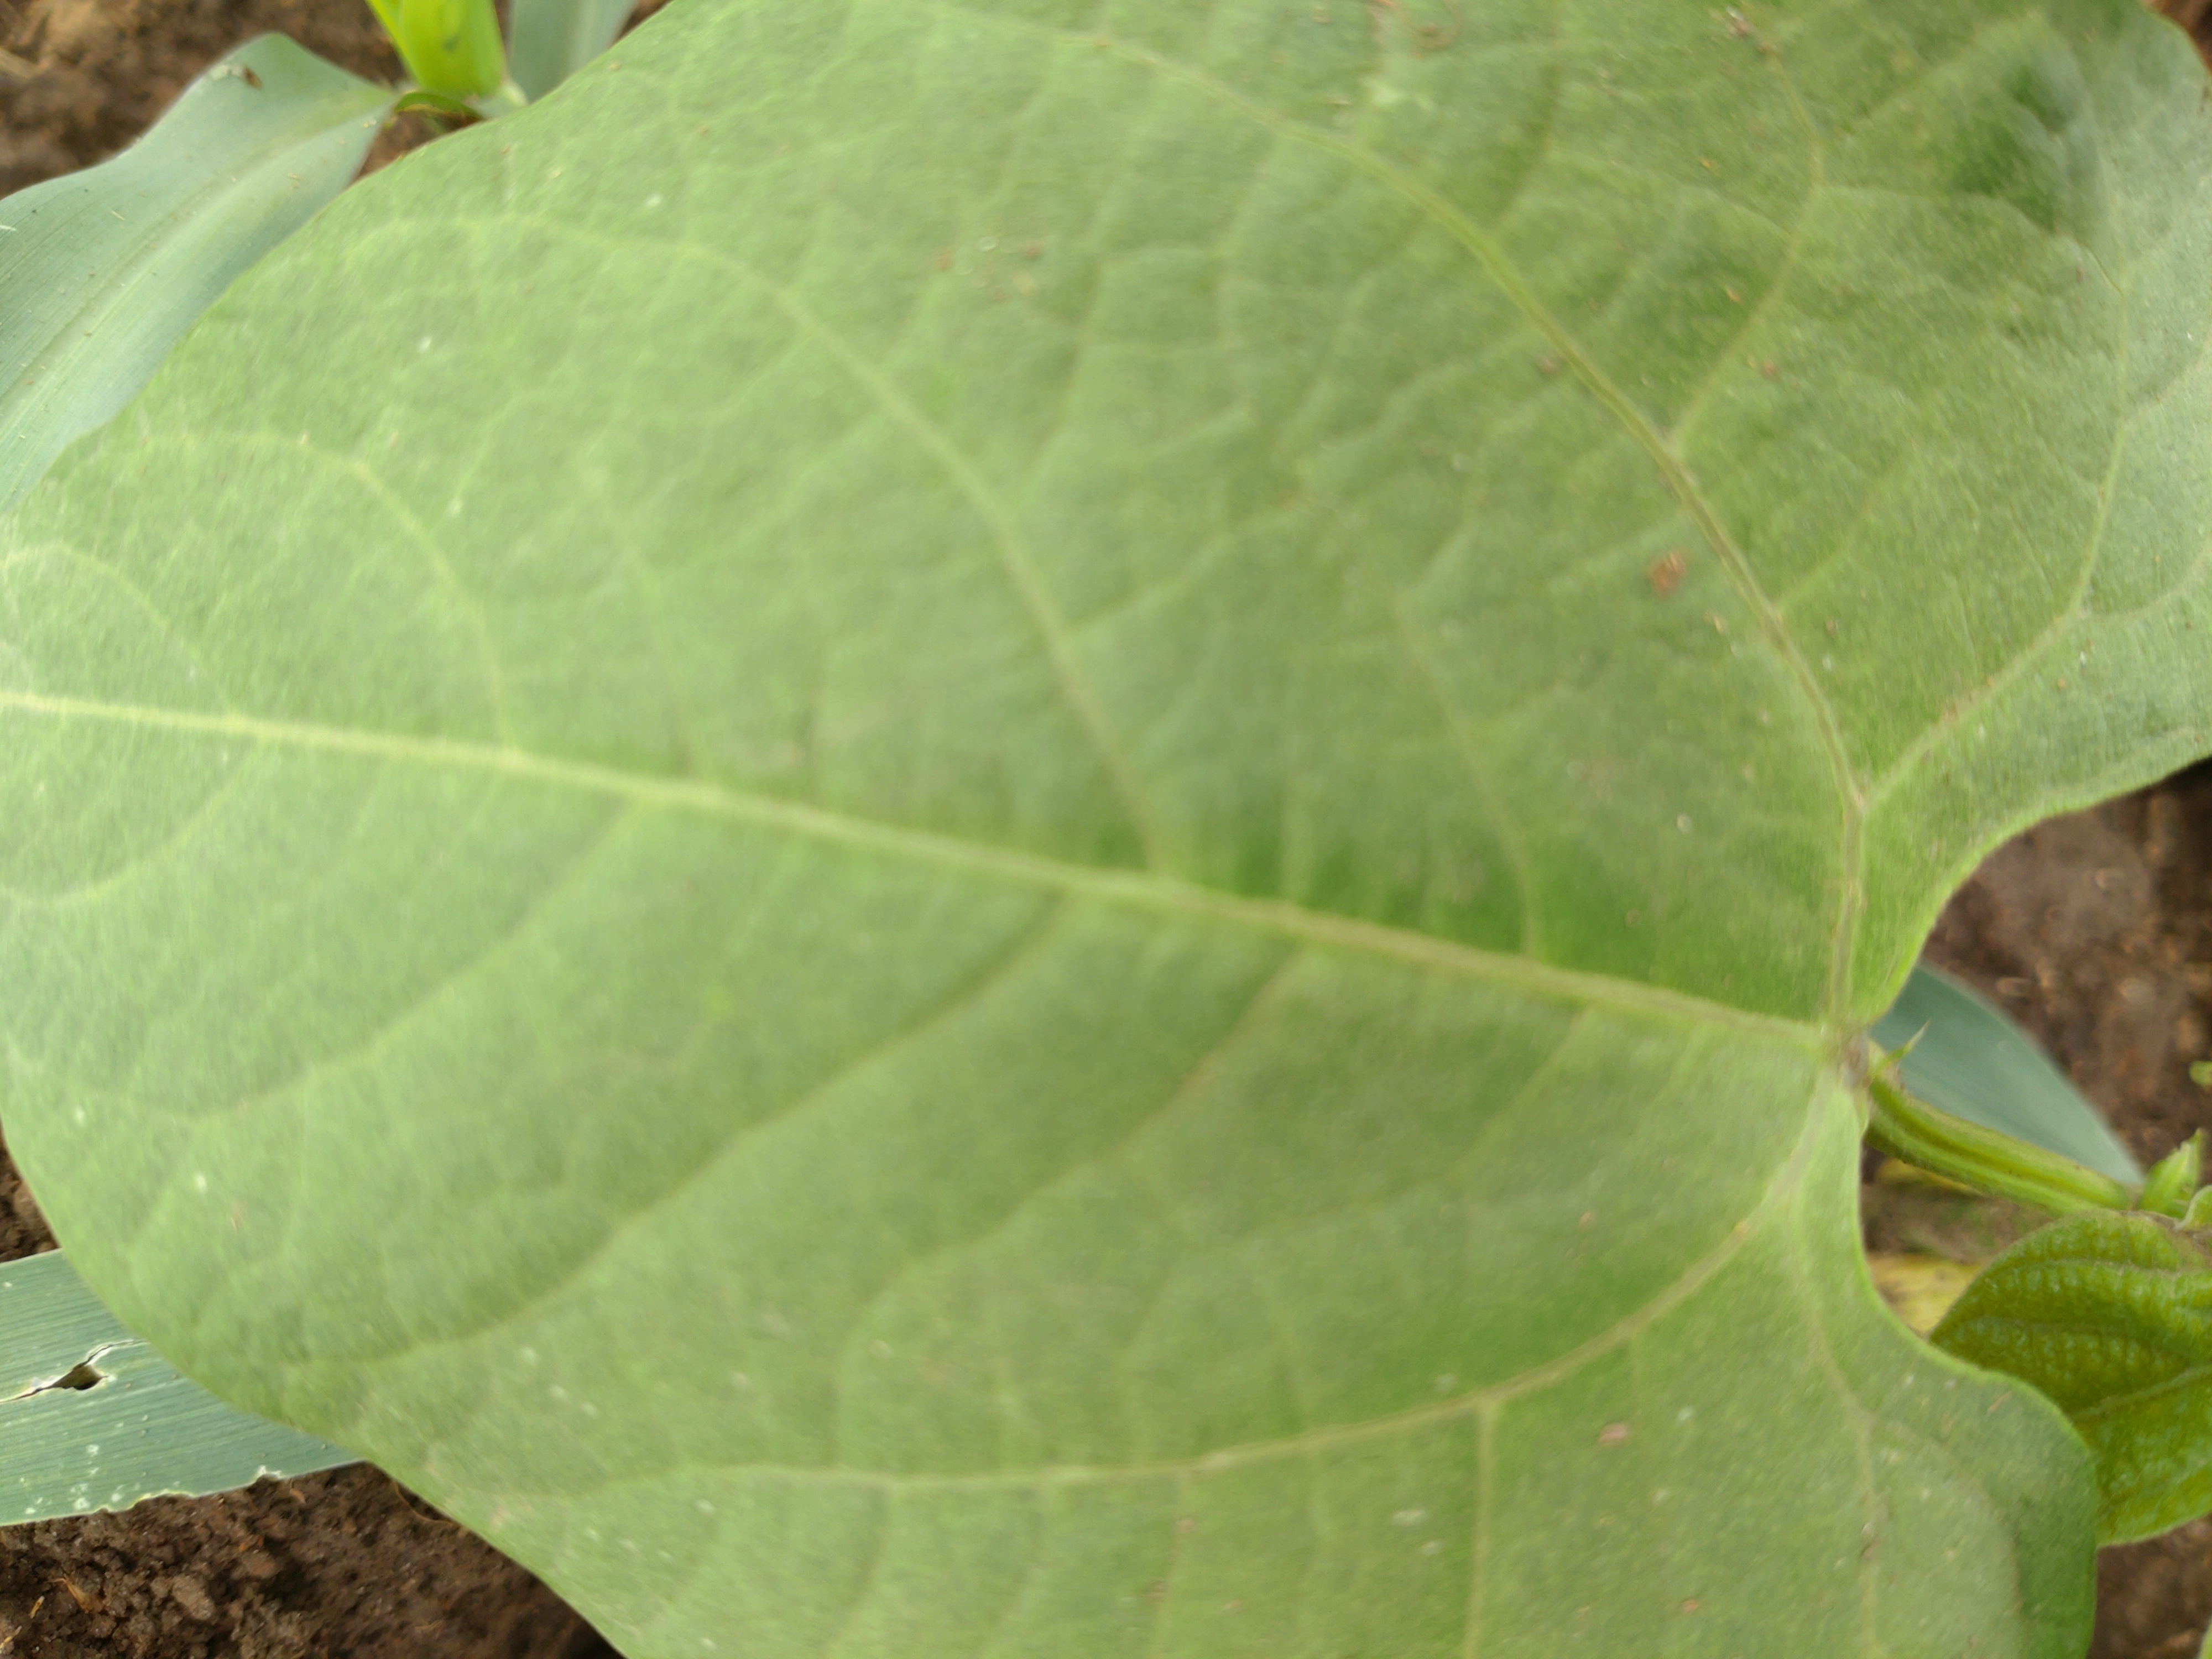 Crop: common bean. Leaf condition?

healthy
